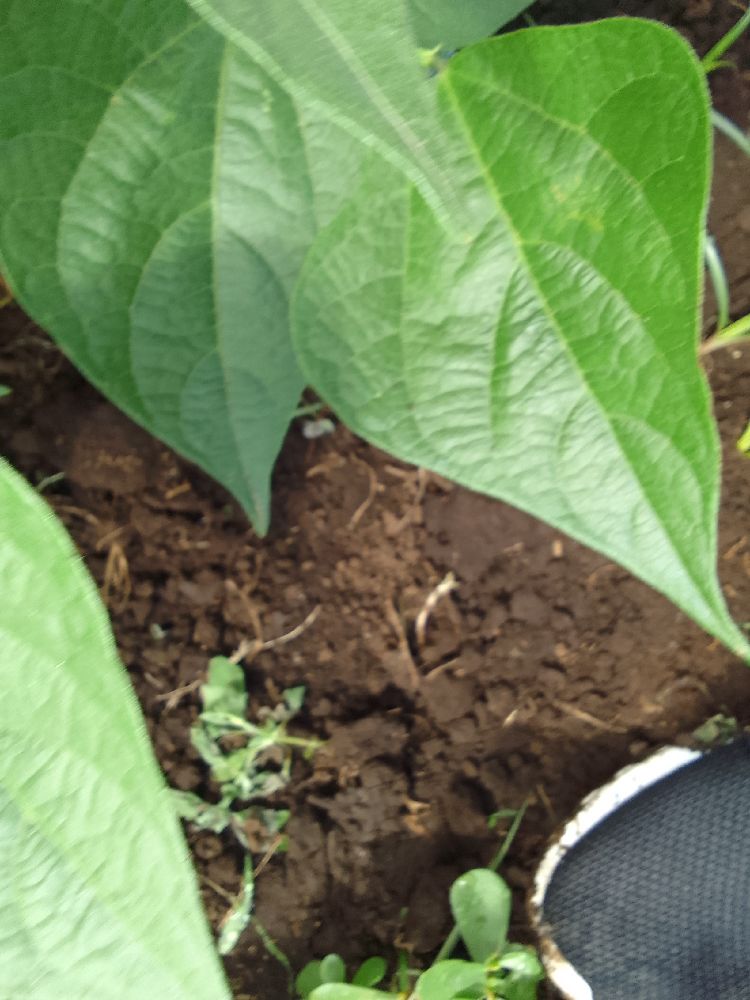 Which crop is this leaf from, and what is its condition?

common bean, healthy
